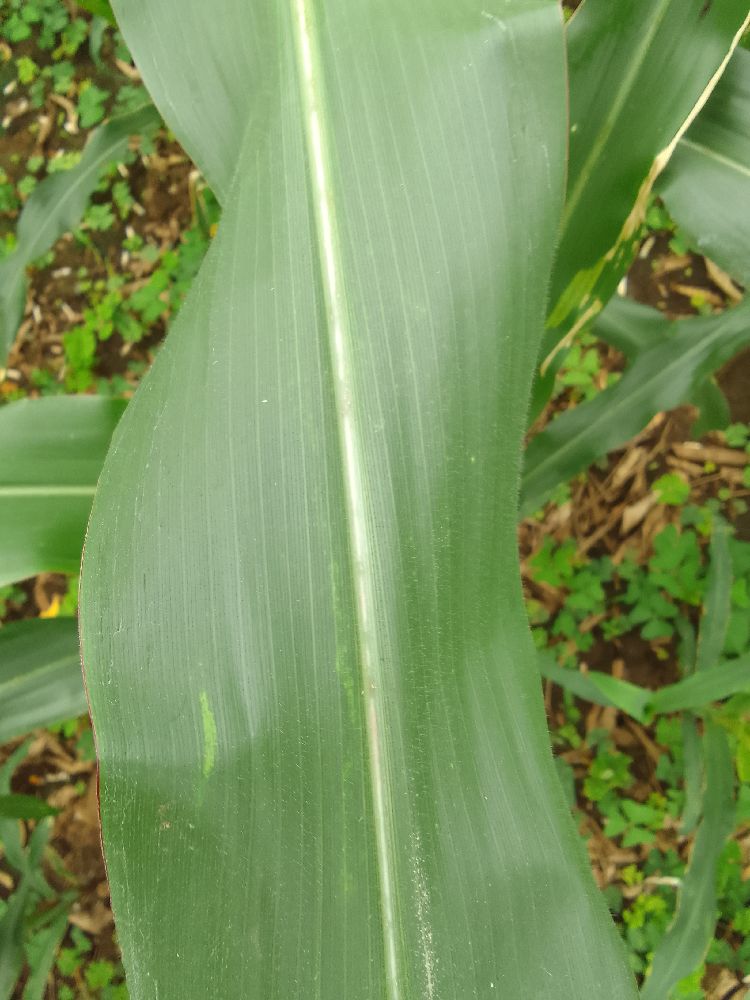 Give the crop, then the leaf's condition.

maize, healthy
